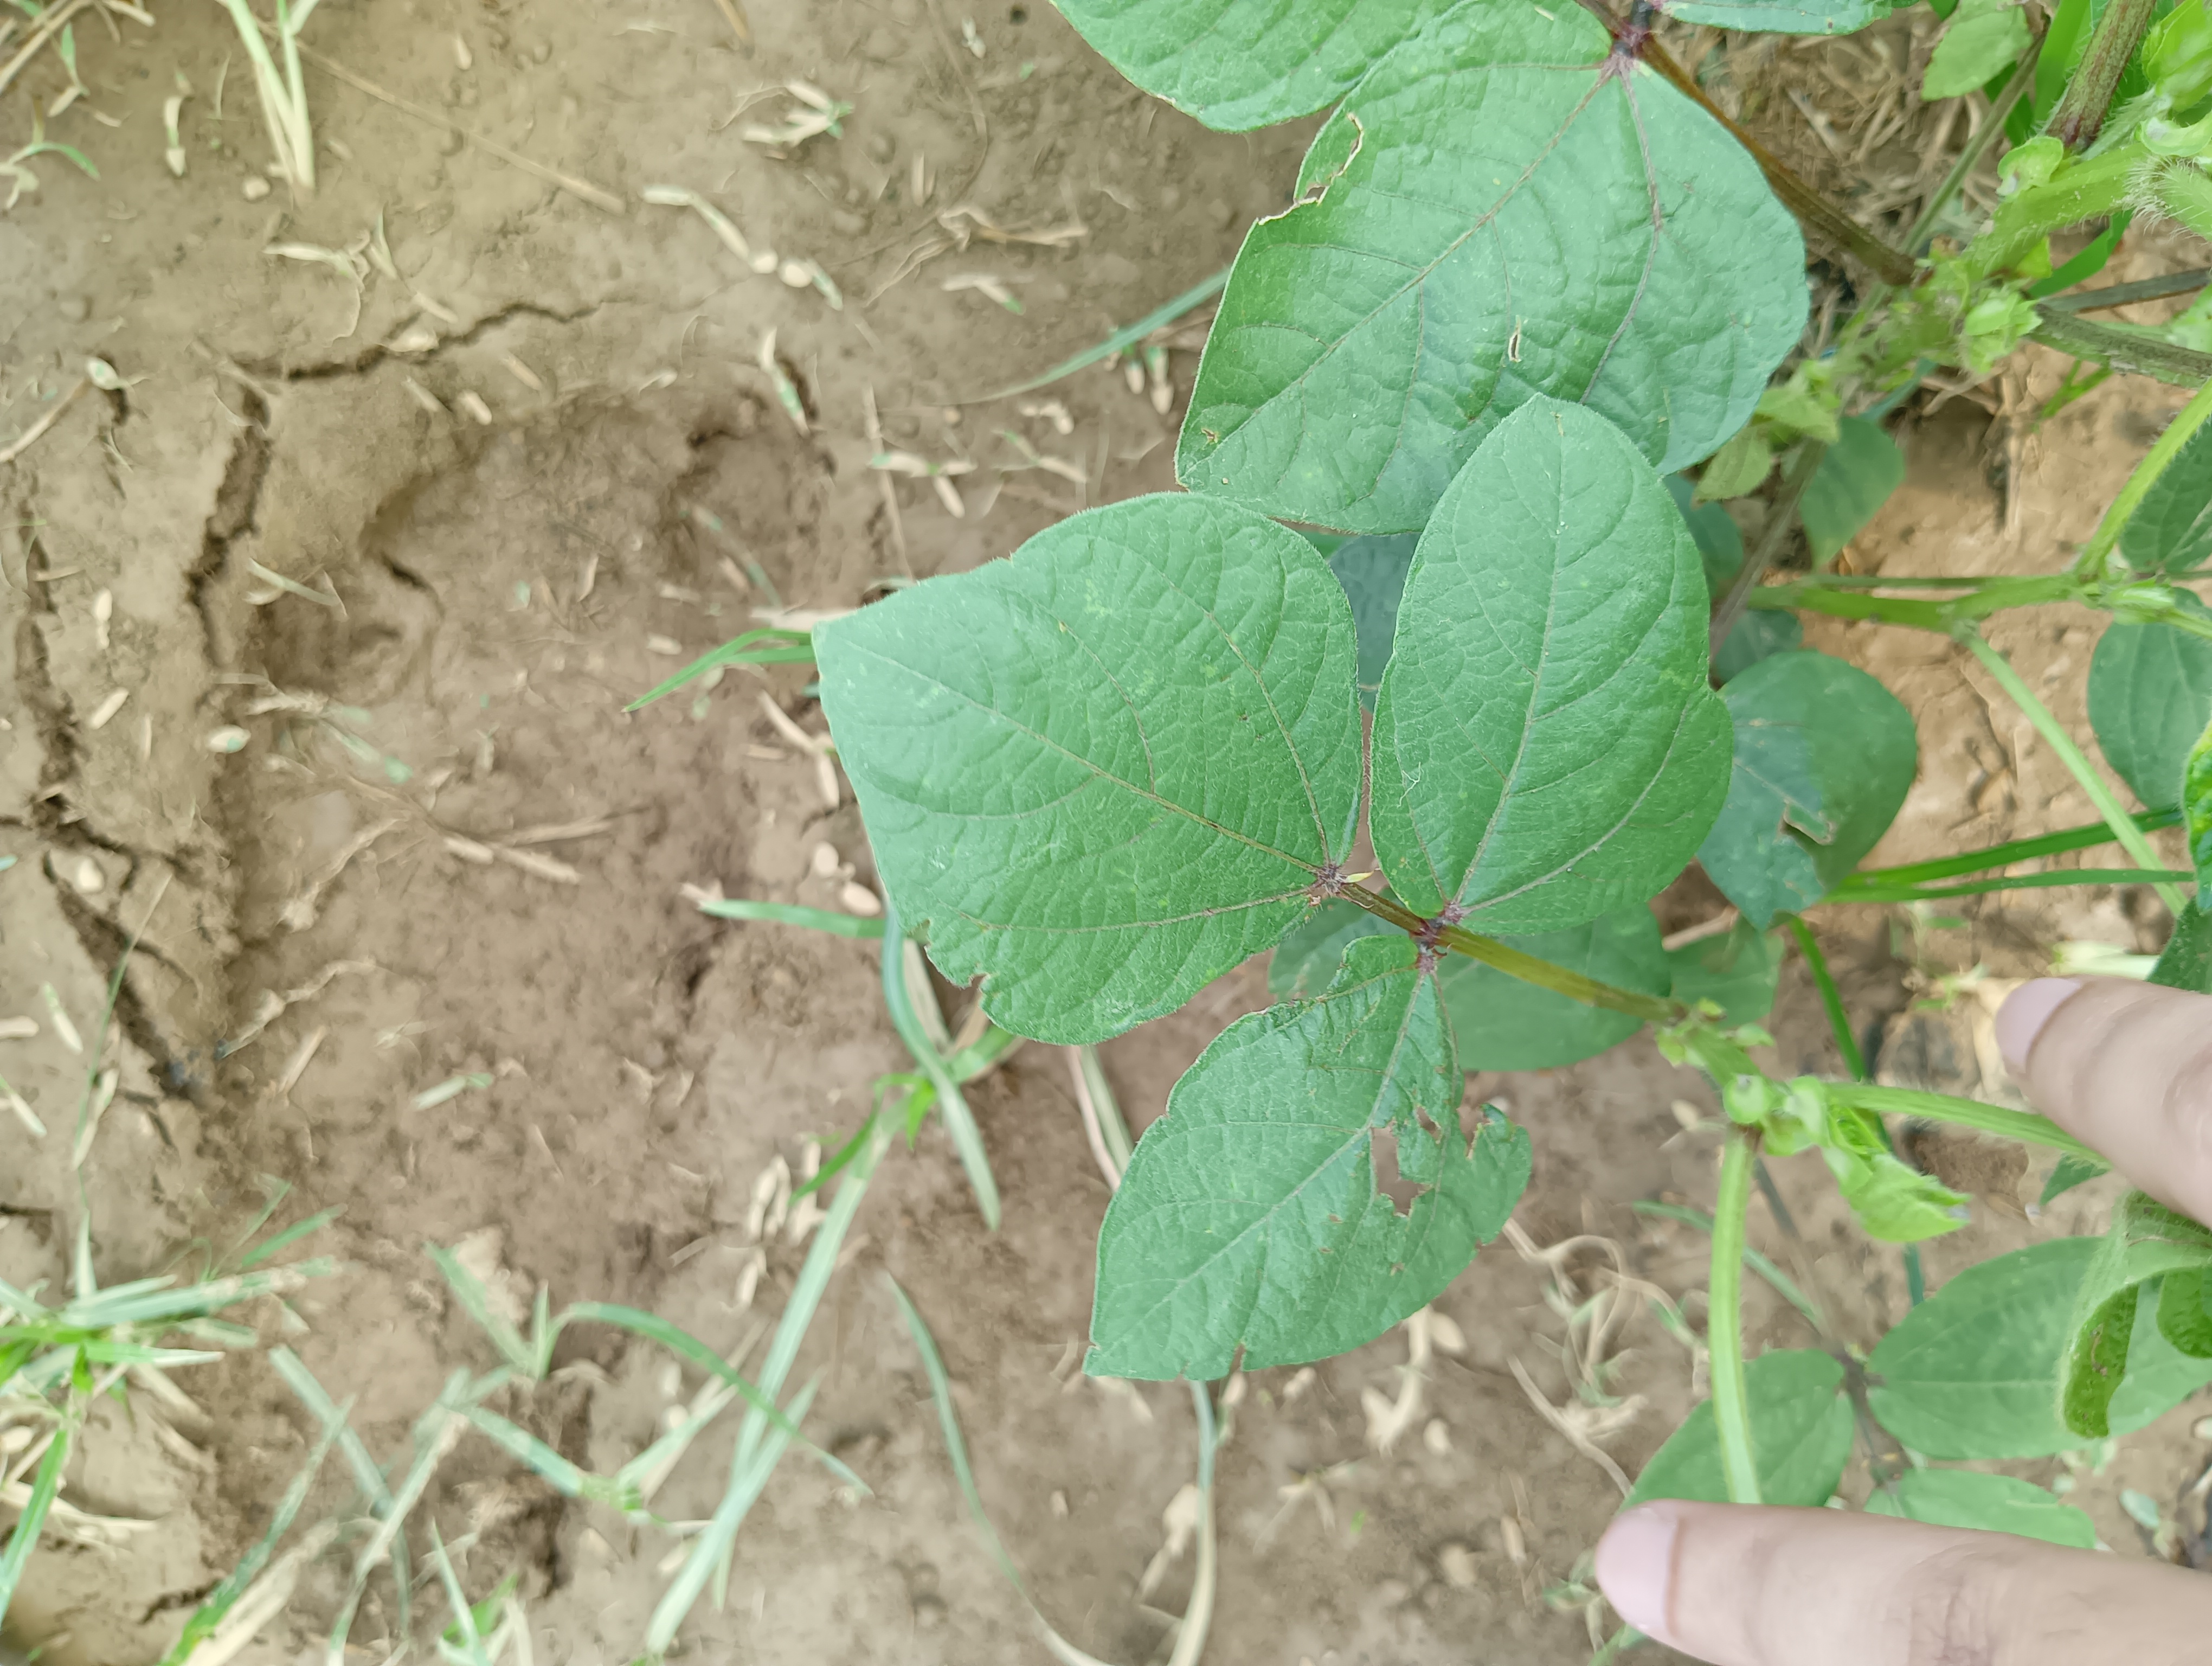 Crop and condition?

mungbean, healthy
